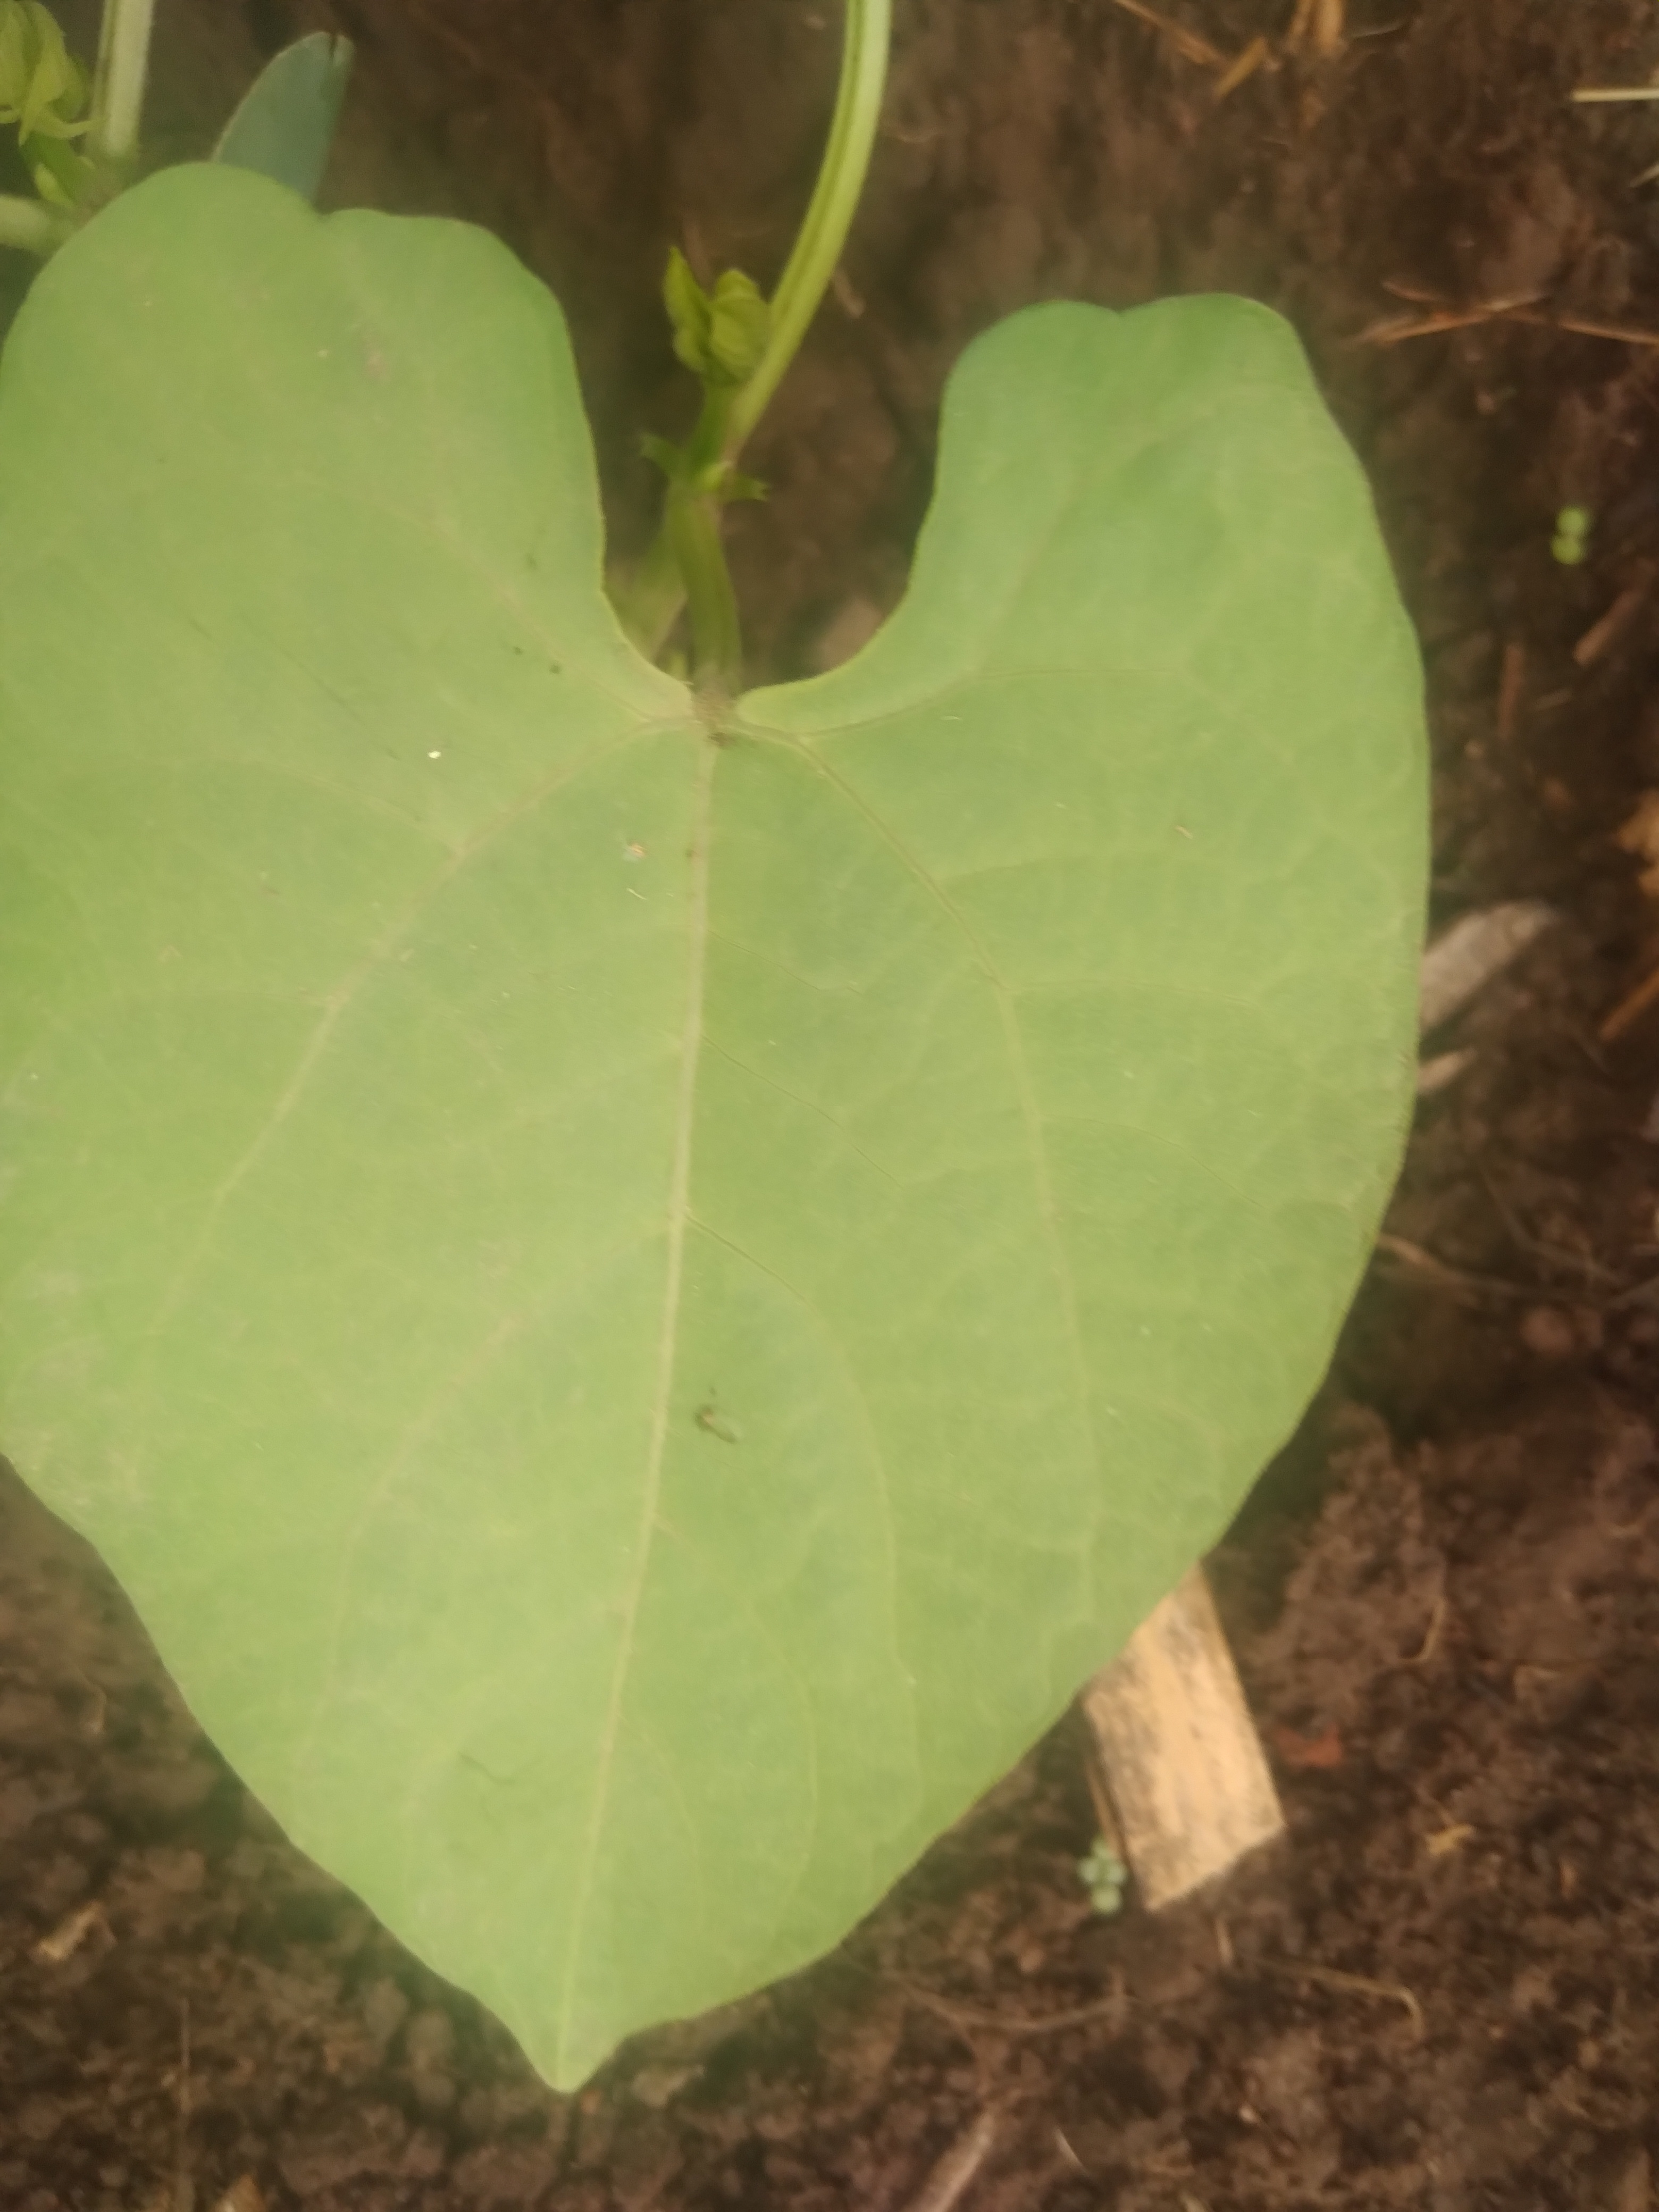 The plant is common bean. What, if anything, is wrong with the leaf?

healthy
